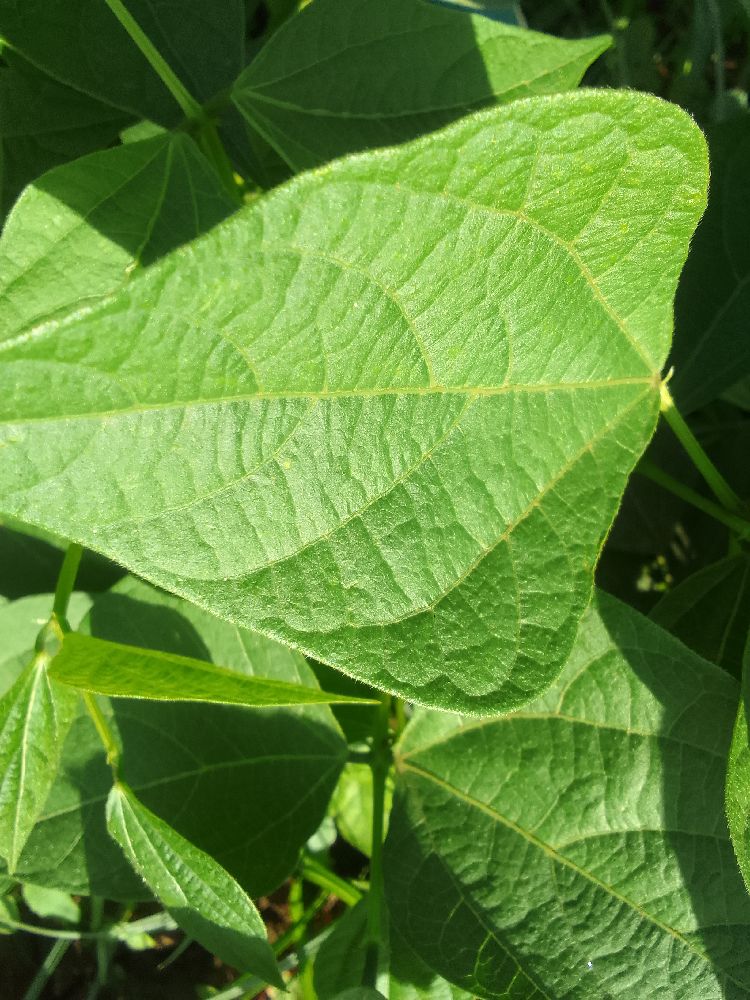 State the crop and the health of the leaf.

common bean, healthy
